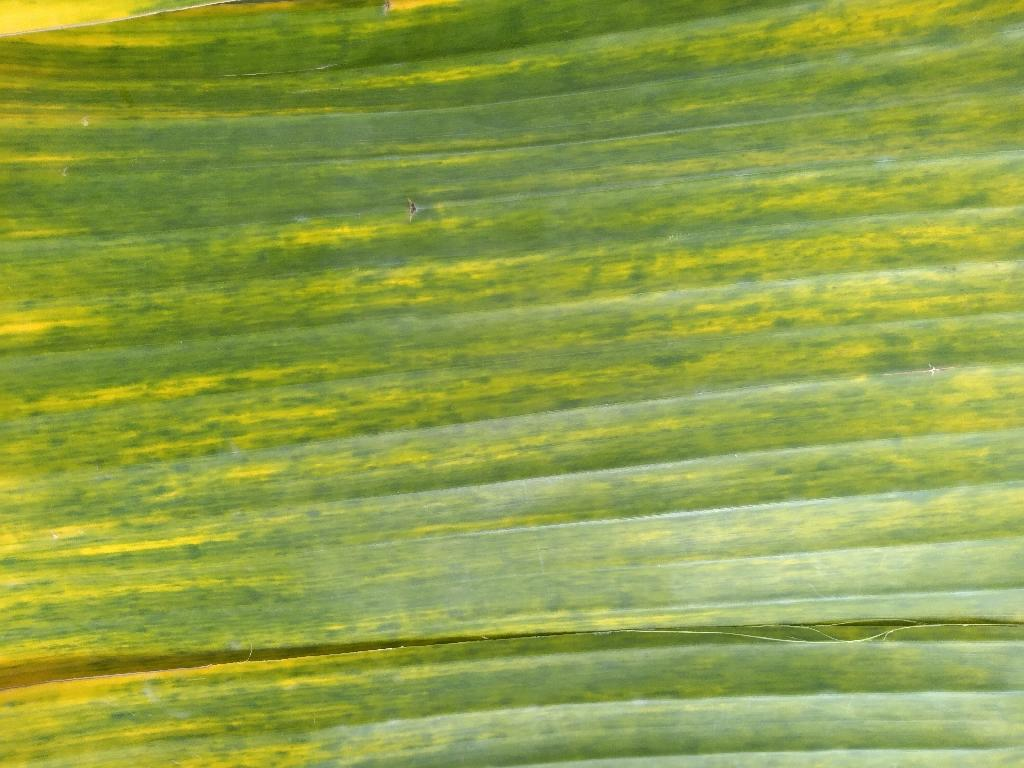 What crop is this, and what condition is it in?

banana, fusarium wilt race 1
